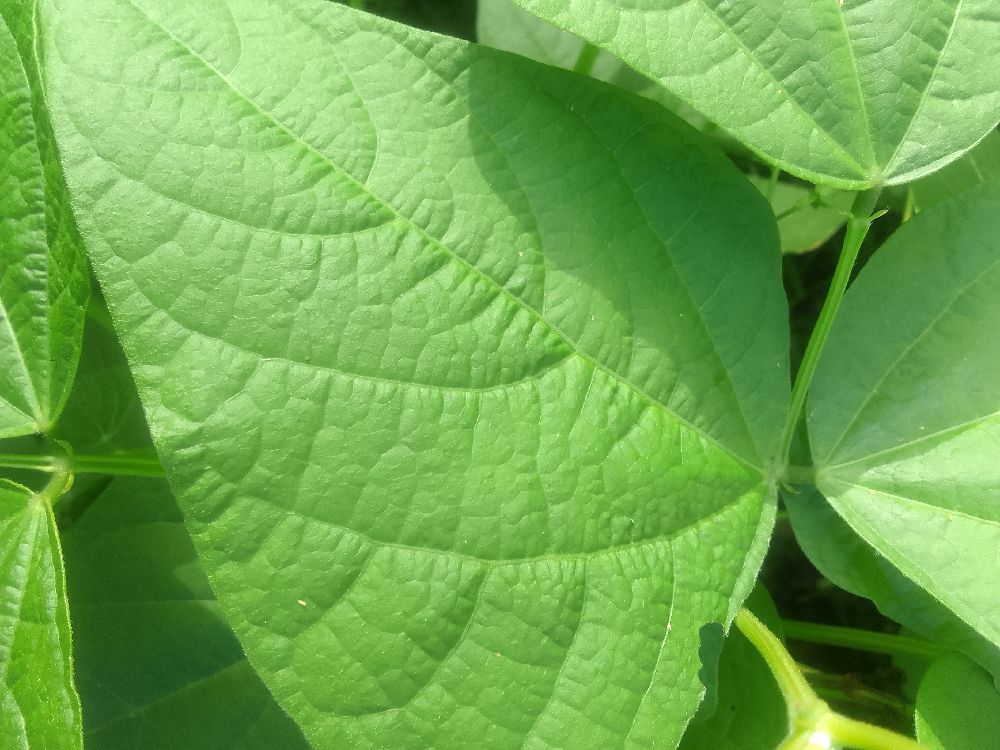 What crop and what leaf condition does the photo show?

common bean, healthy
